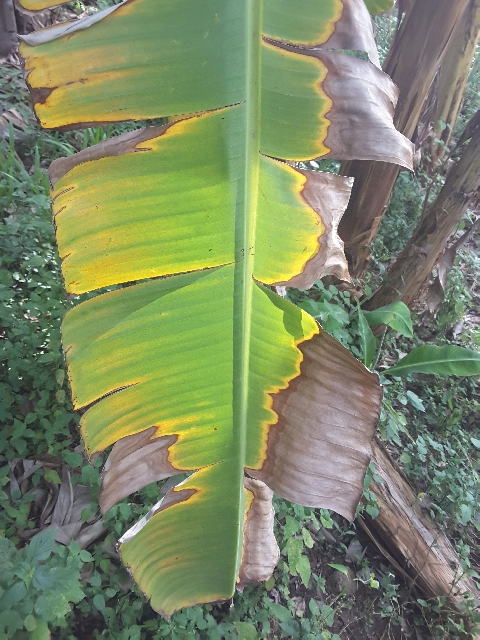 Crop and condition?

banana, fusarium wilt race 1
